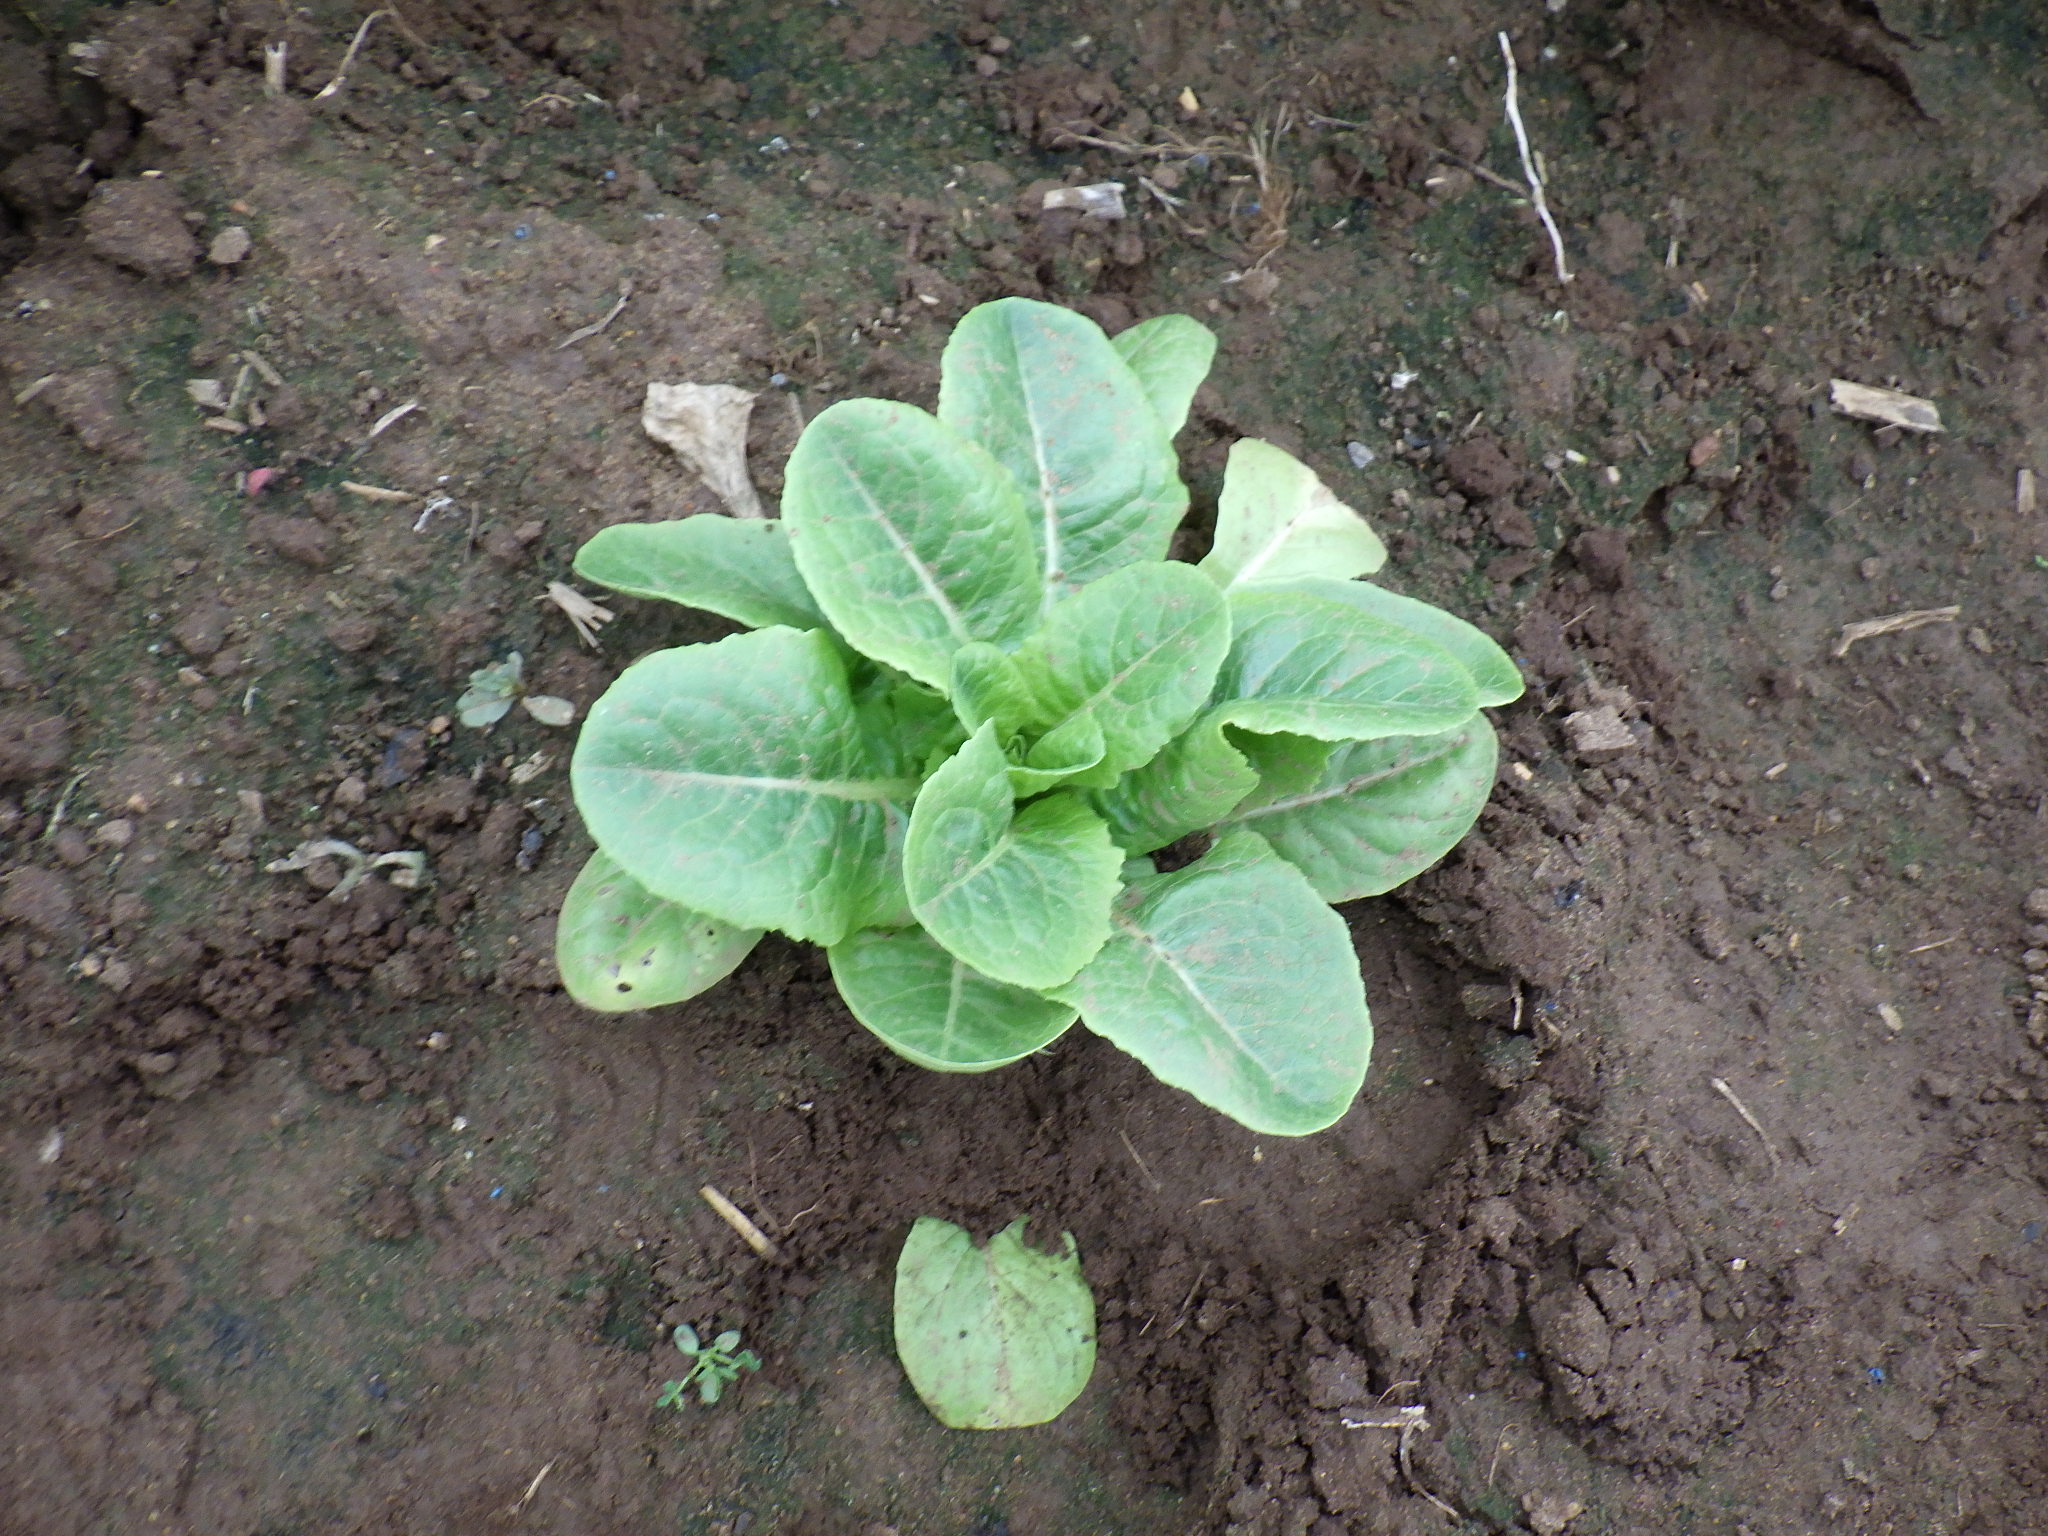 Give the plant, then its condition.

lettuce, healthy
